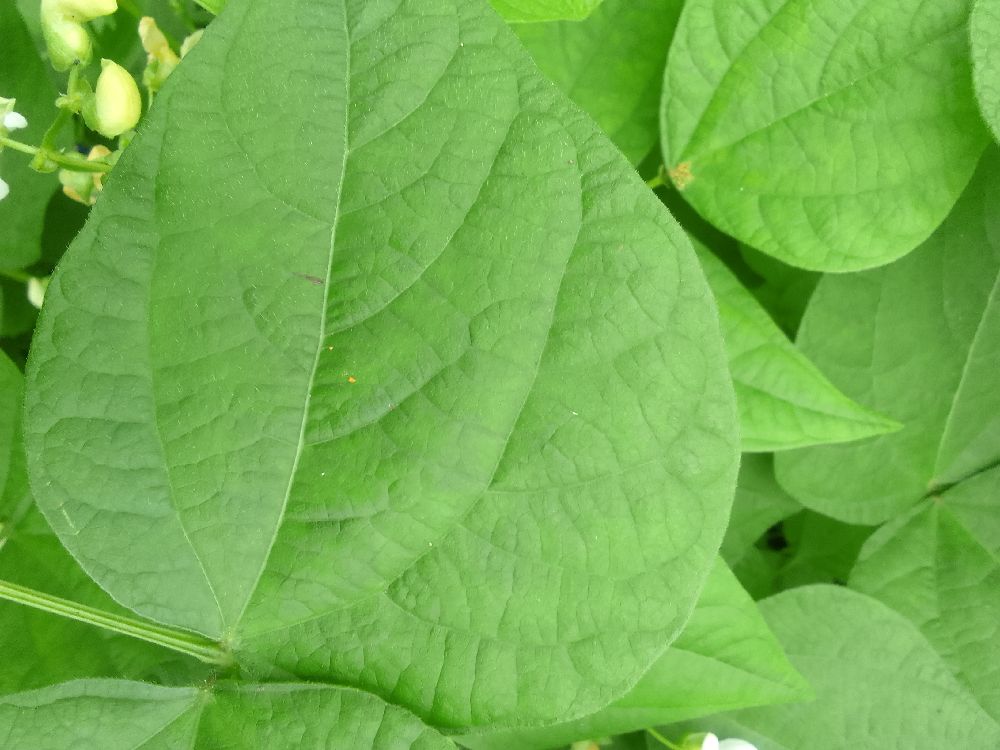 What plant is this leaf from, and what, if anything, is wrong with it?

common bean, healthy
